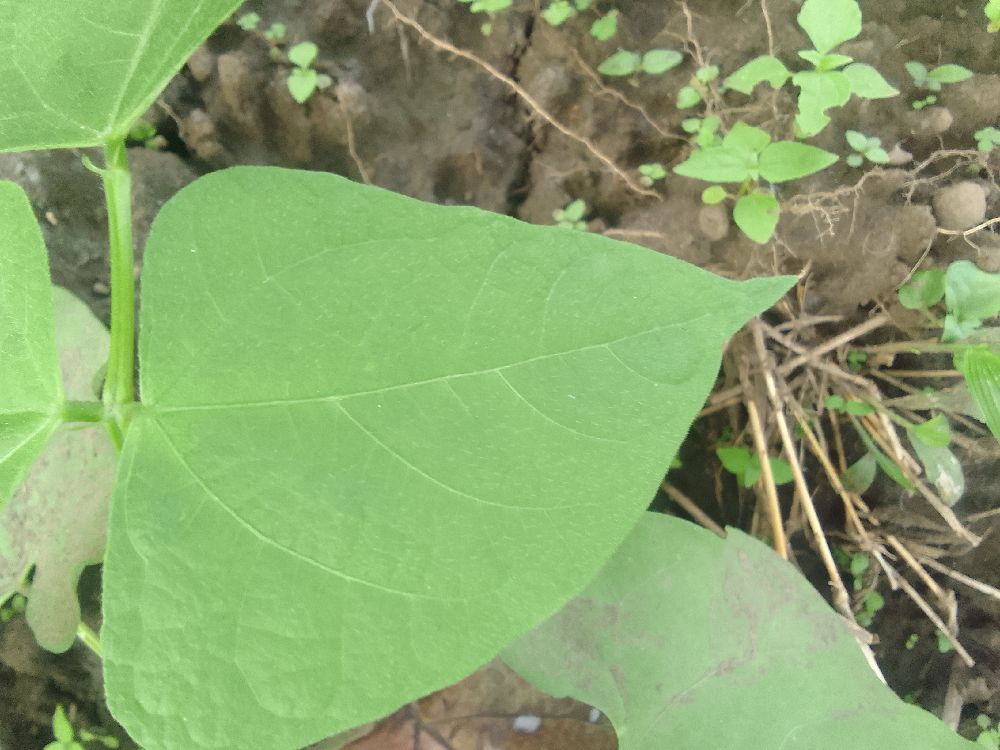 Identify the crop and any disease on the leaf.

common bean, healthy
